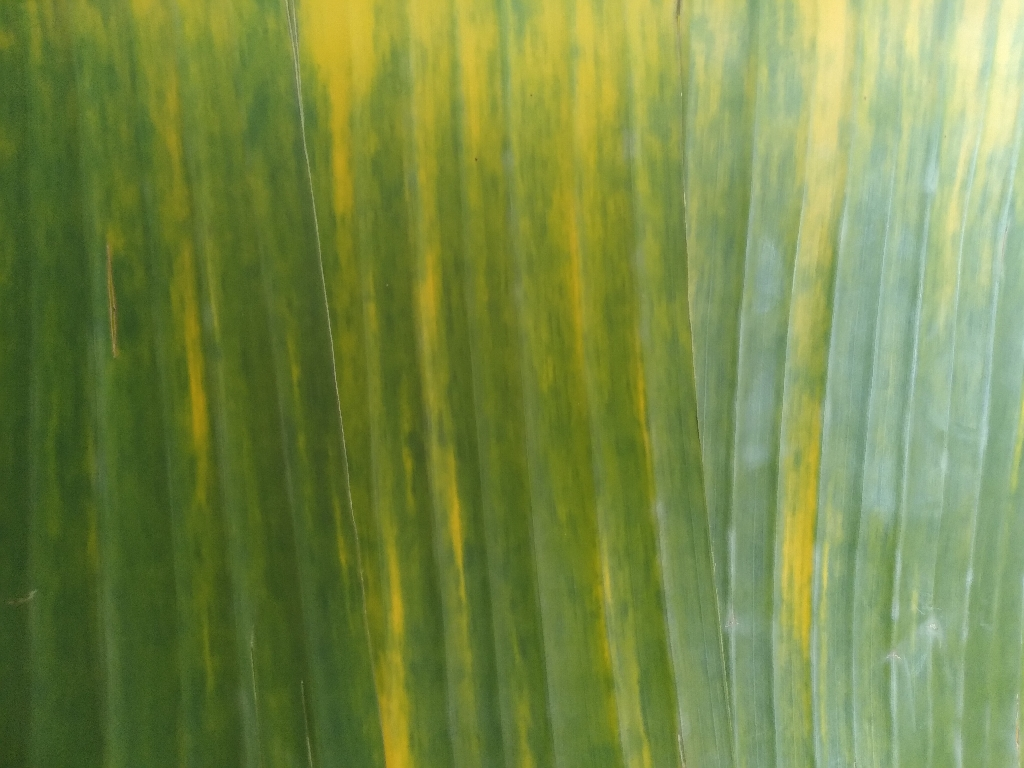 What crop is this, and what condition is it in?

banana, fusarium wilt race 1
